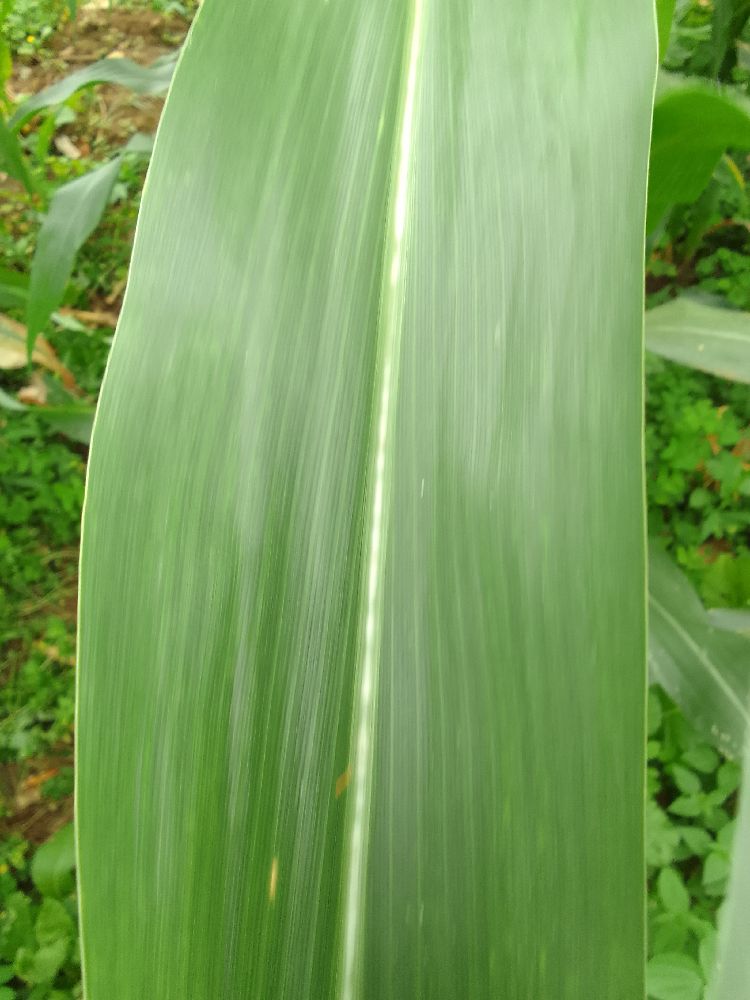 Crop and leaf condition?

maize, healthy
